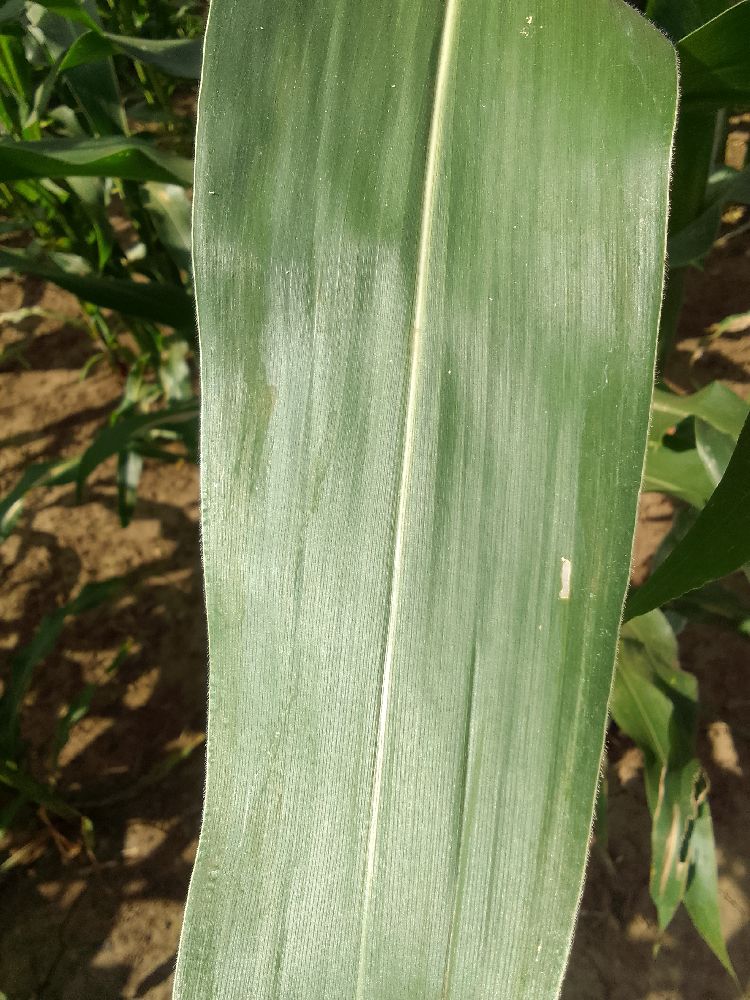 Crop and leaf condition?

maize, healthy
